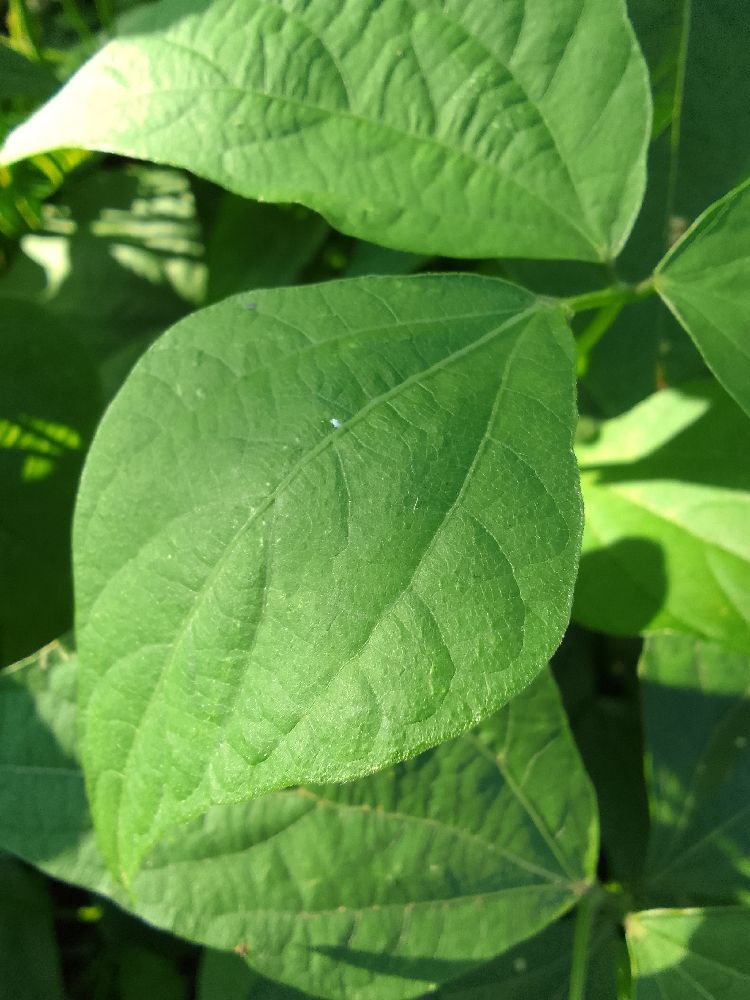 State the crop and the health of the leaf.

common bean, healthy
